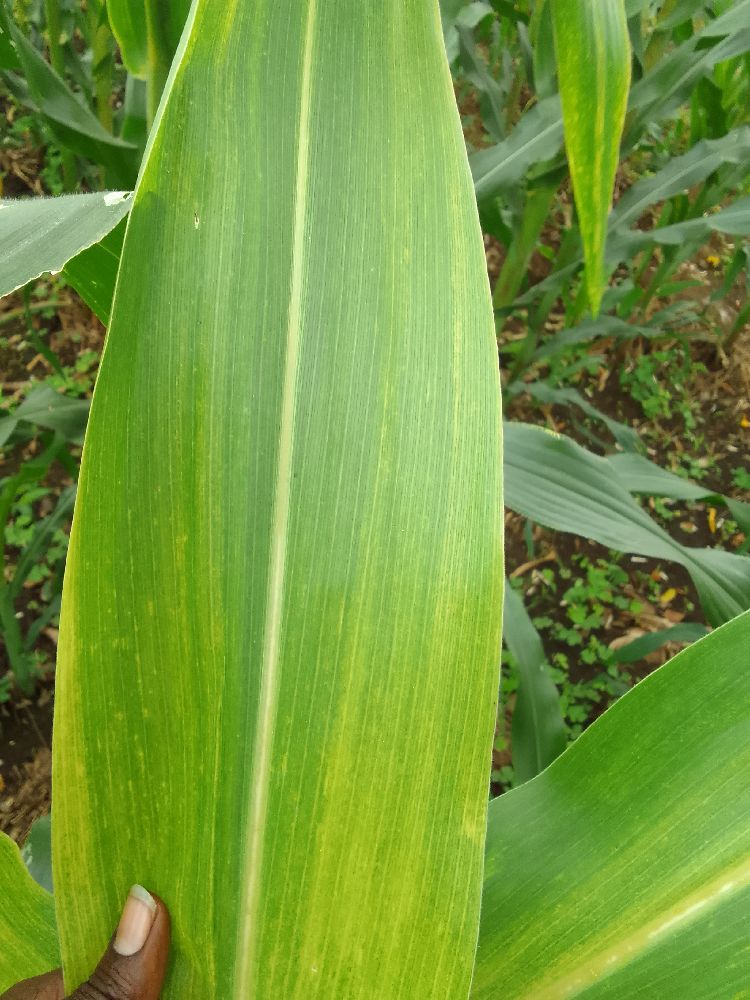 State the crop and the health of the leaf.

maize, maize lethal necrosis
